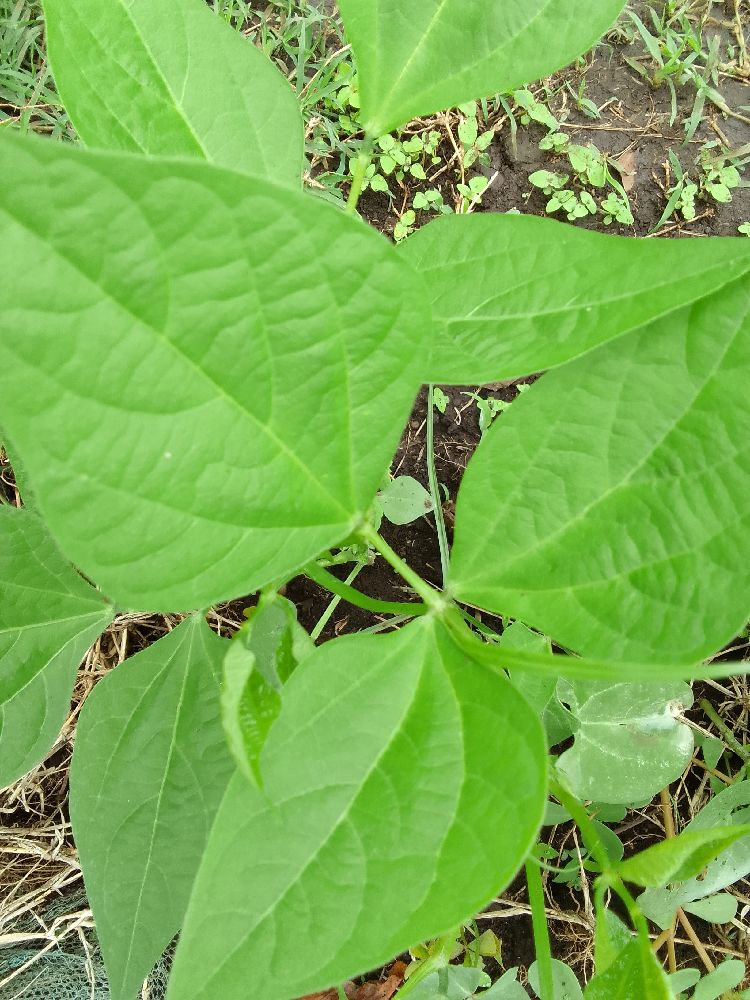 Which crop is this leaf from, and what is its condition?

common bean, healthy
